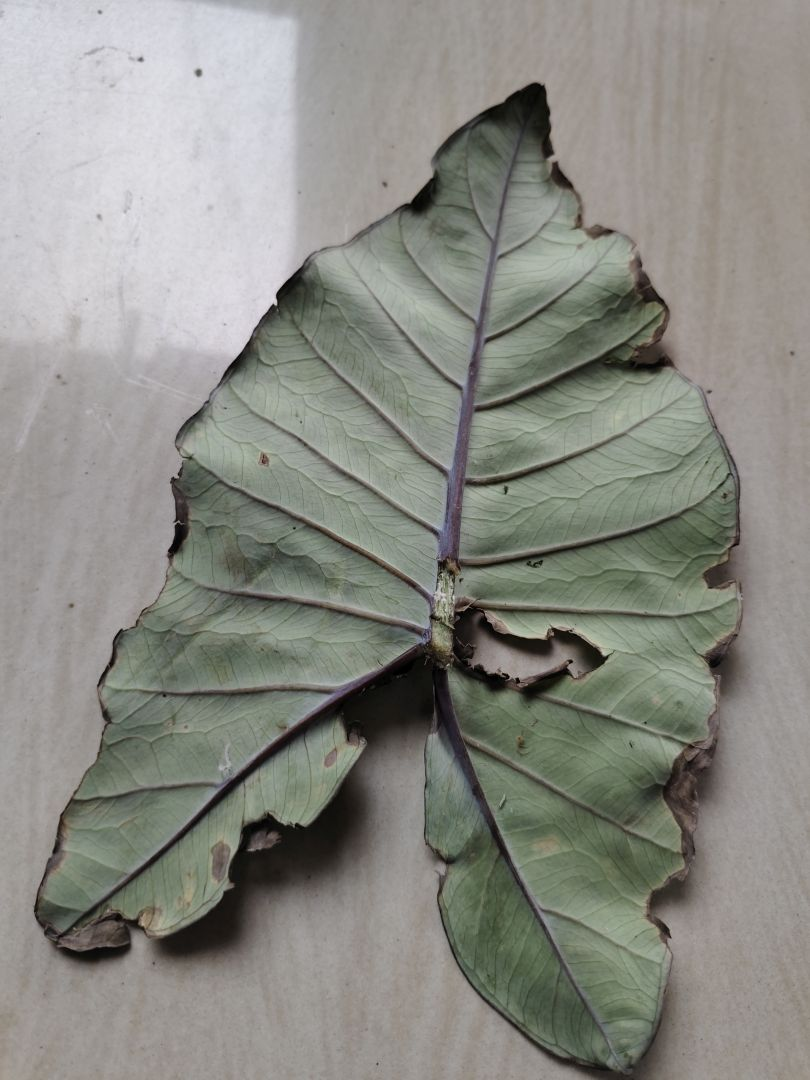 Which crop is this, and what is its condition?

taro, leaf blight
